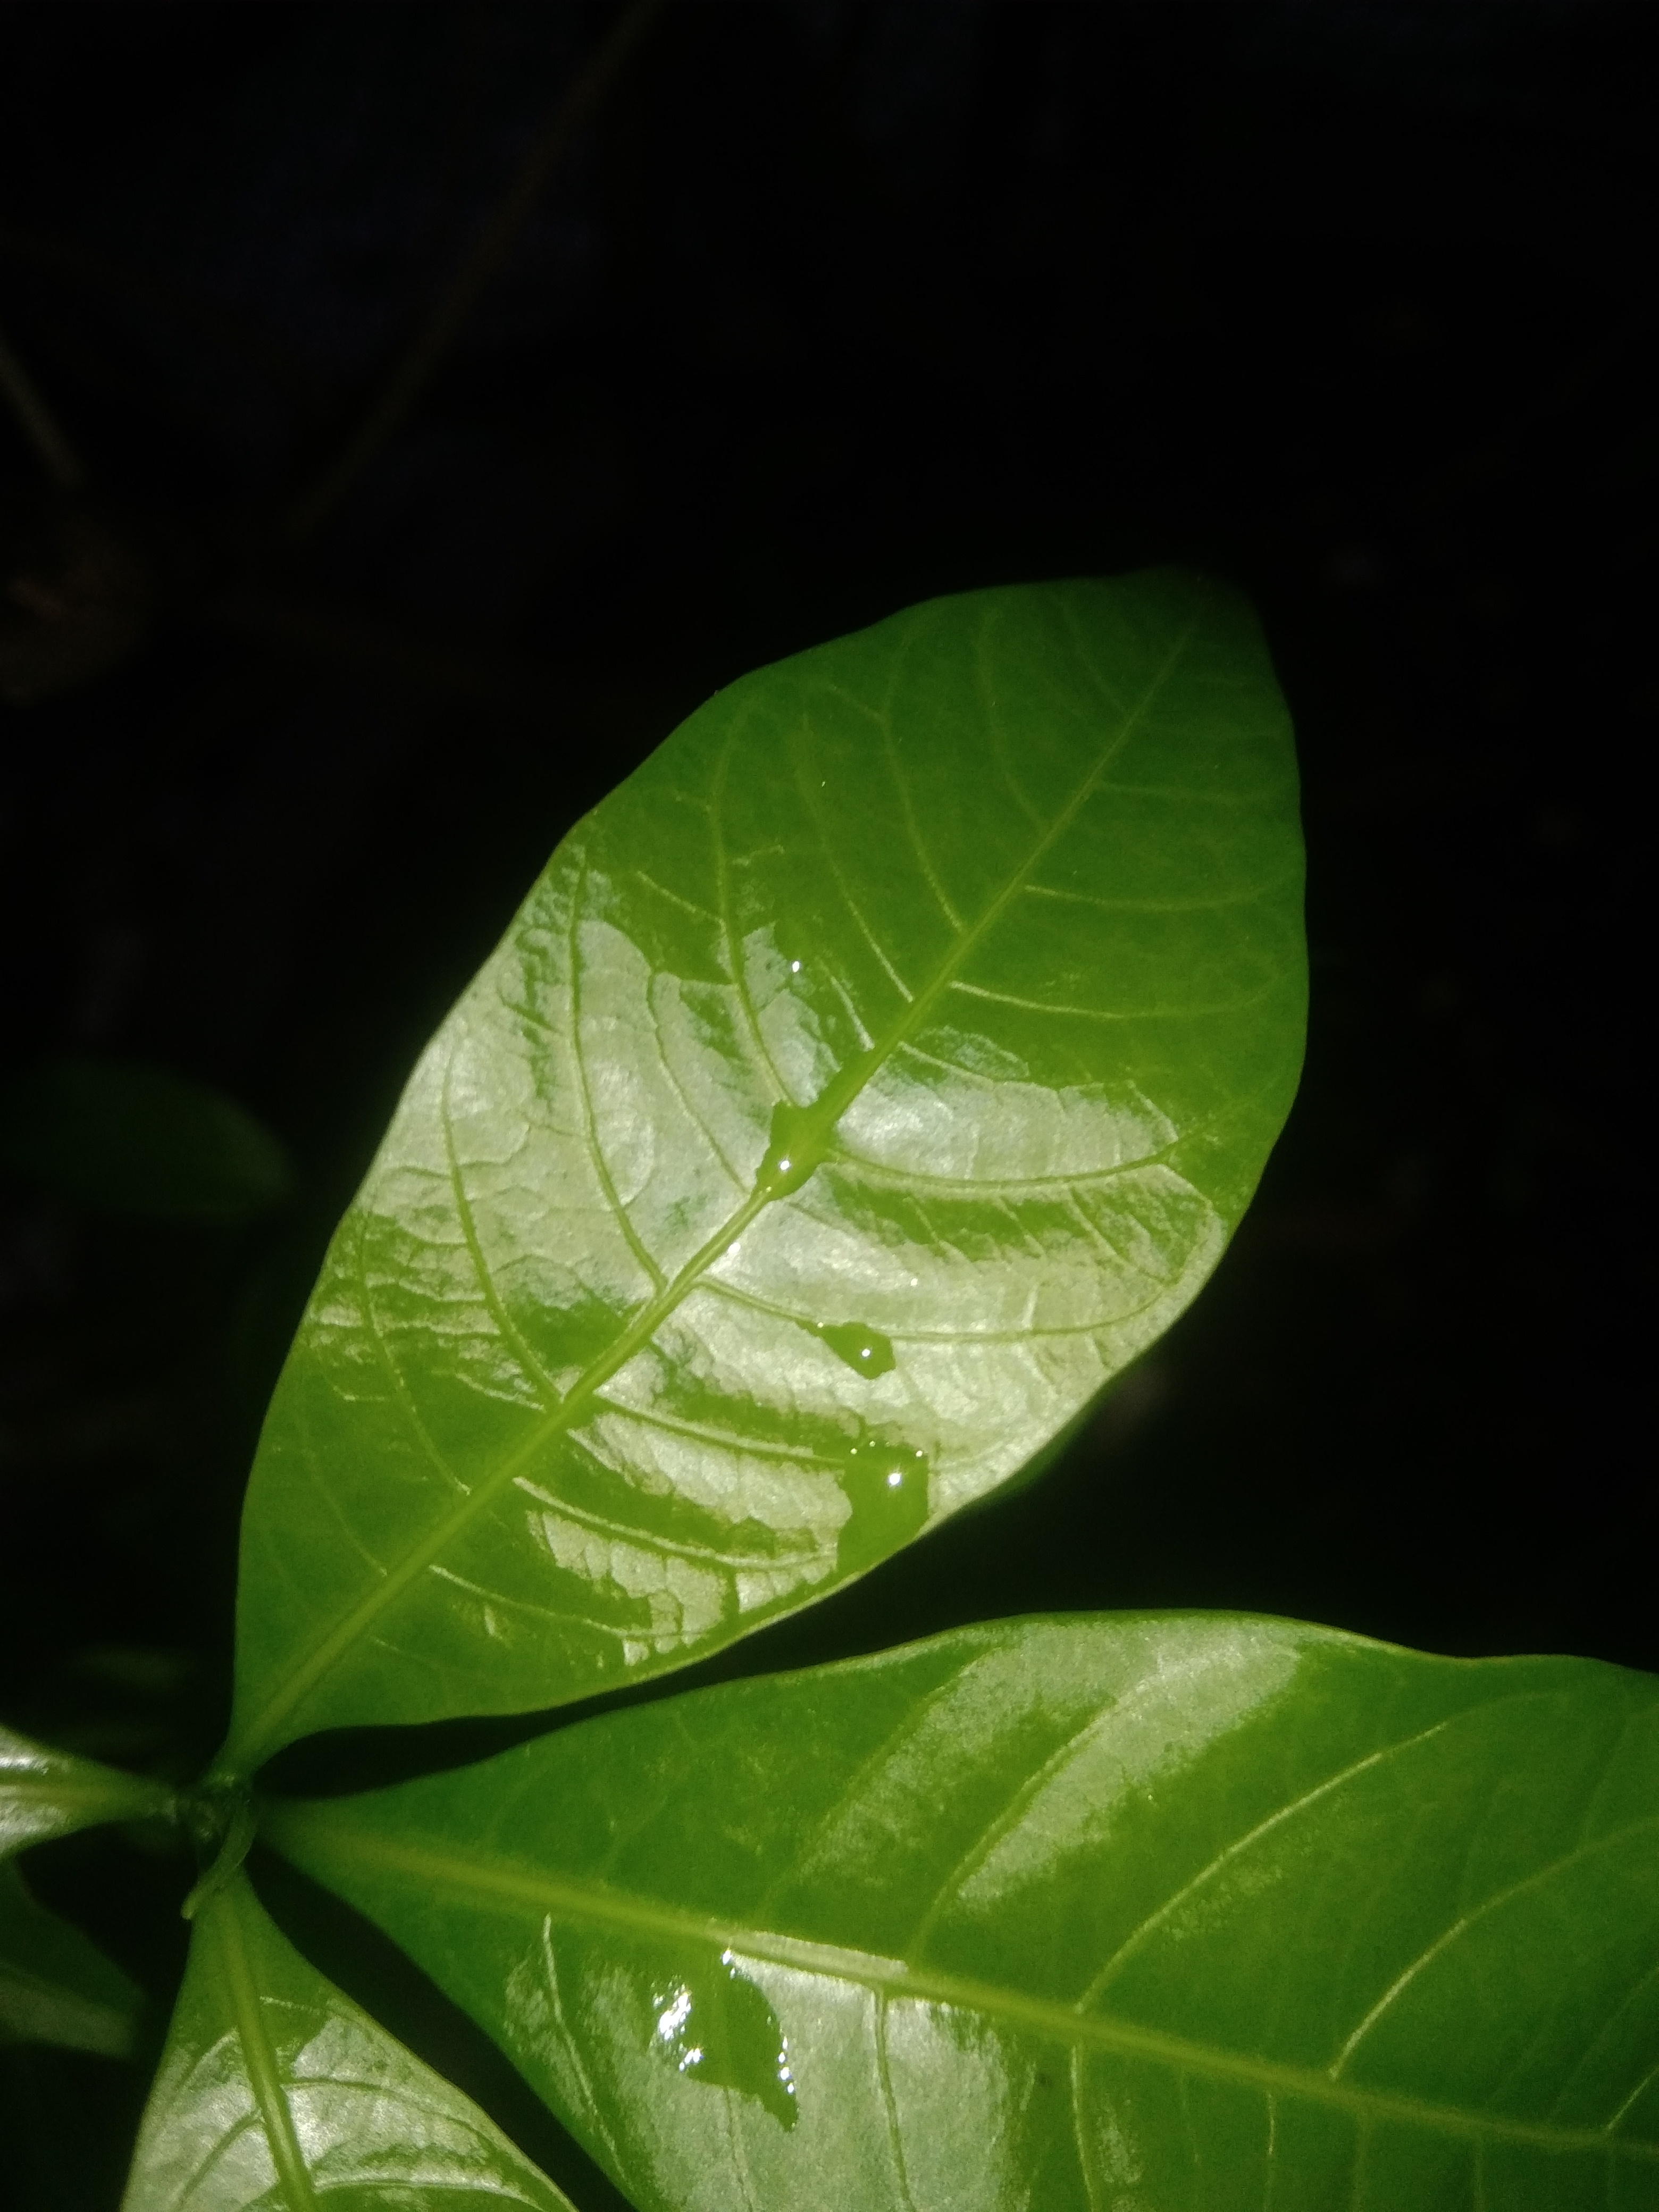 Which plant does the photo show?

togor
